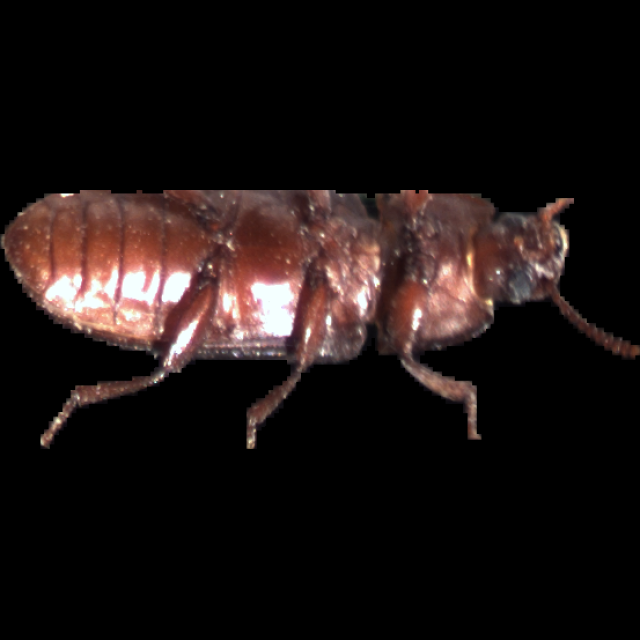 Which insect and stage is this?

mealworm beetle
